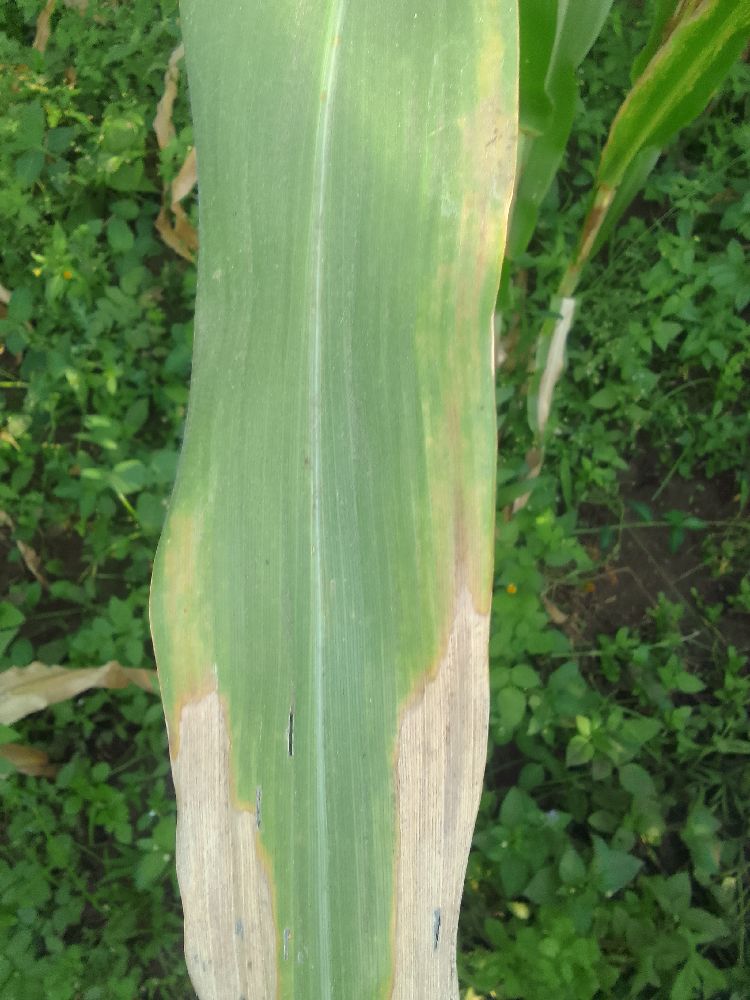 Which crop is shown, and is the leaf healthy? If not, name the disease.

maize, maize lethal necrosis
